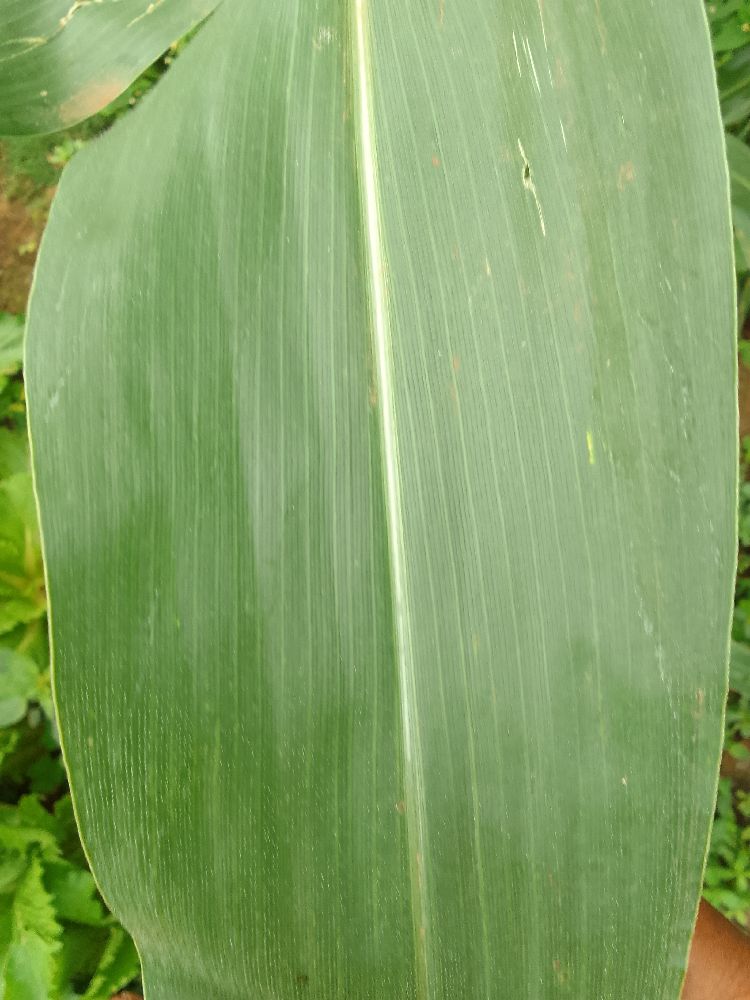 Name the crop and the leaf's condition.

maize, healthy
